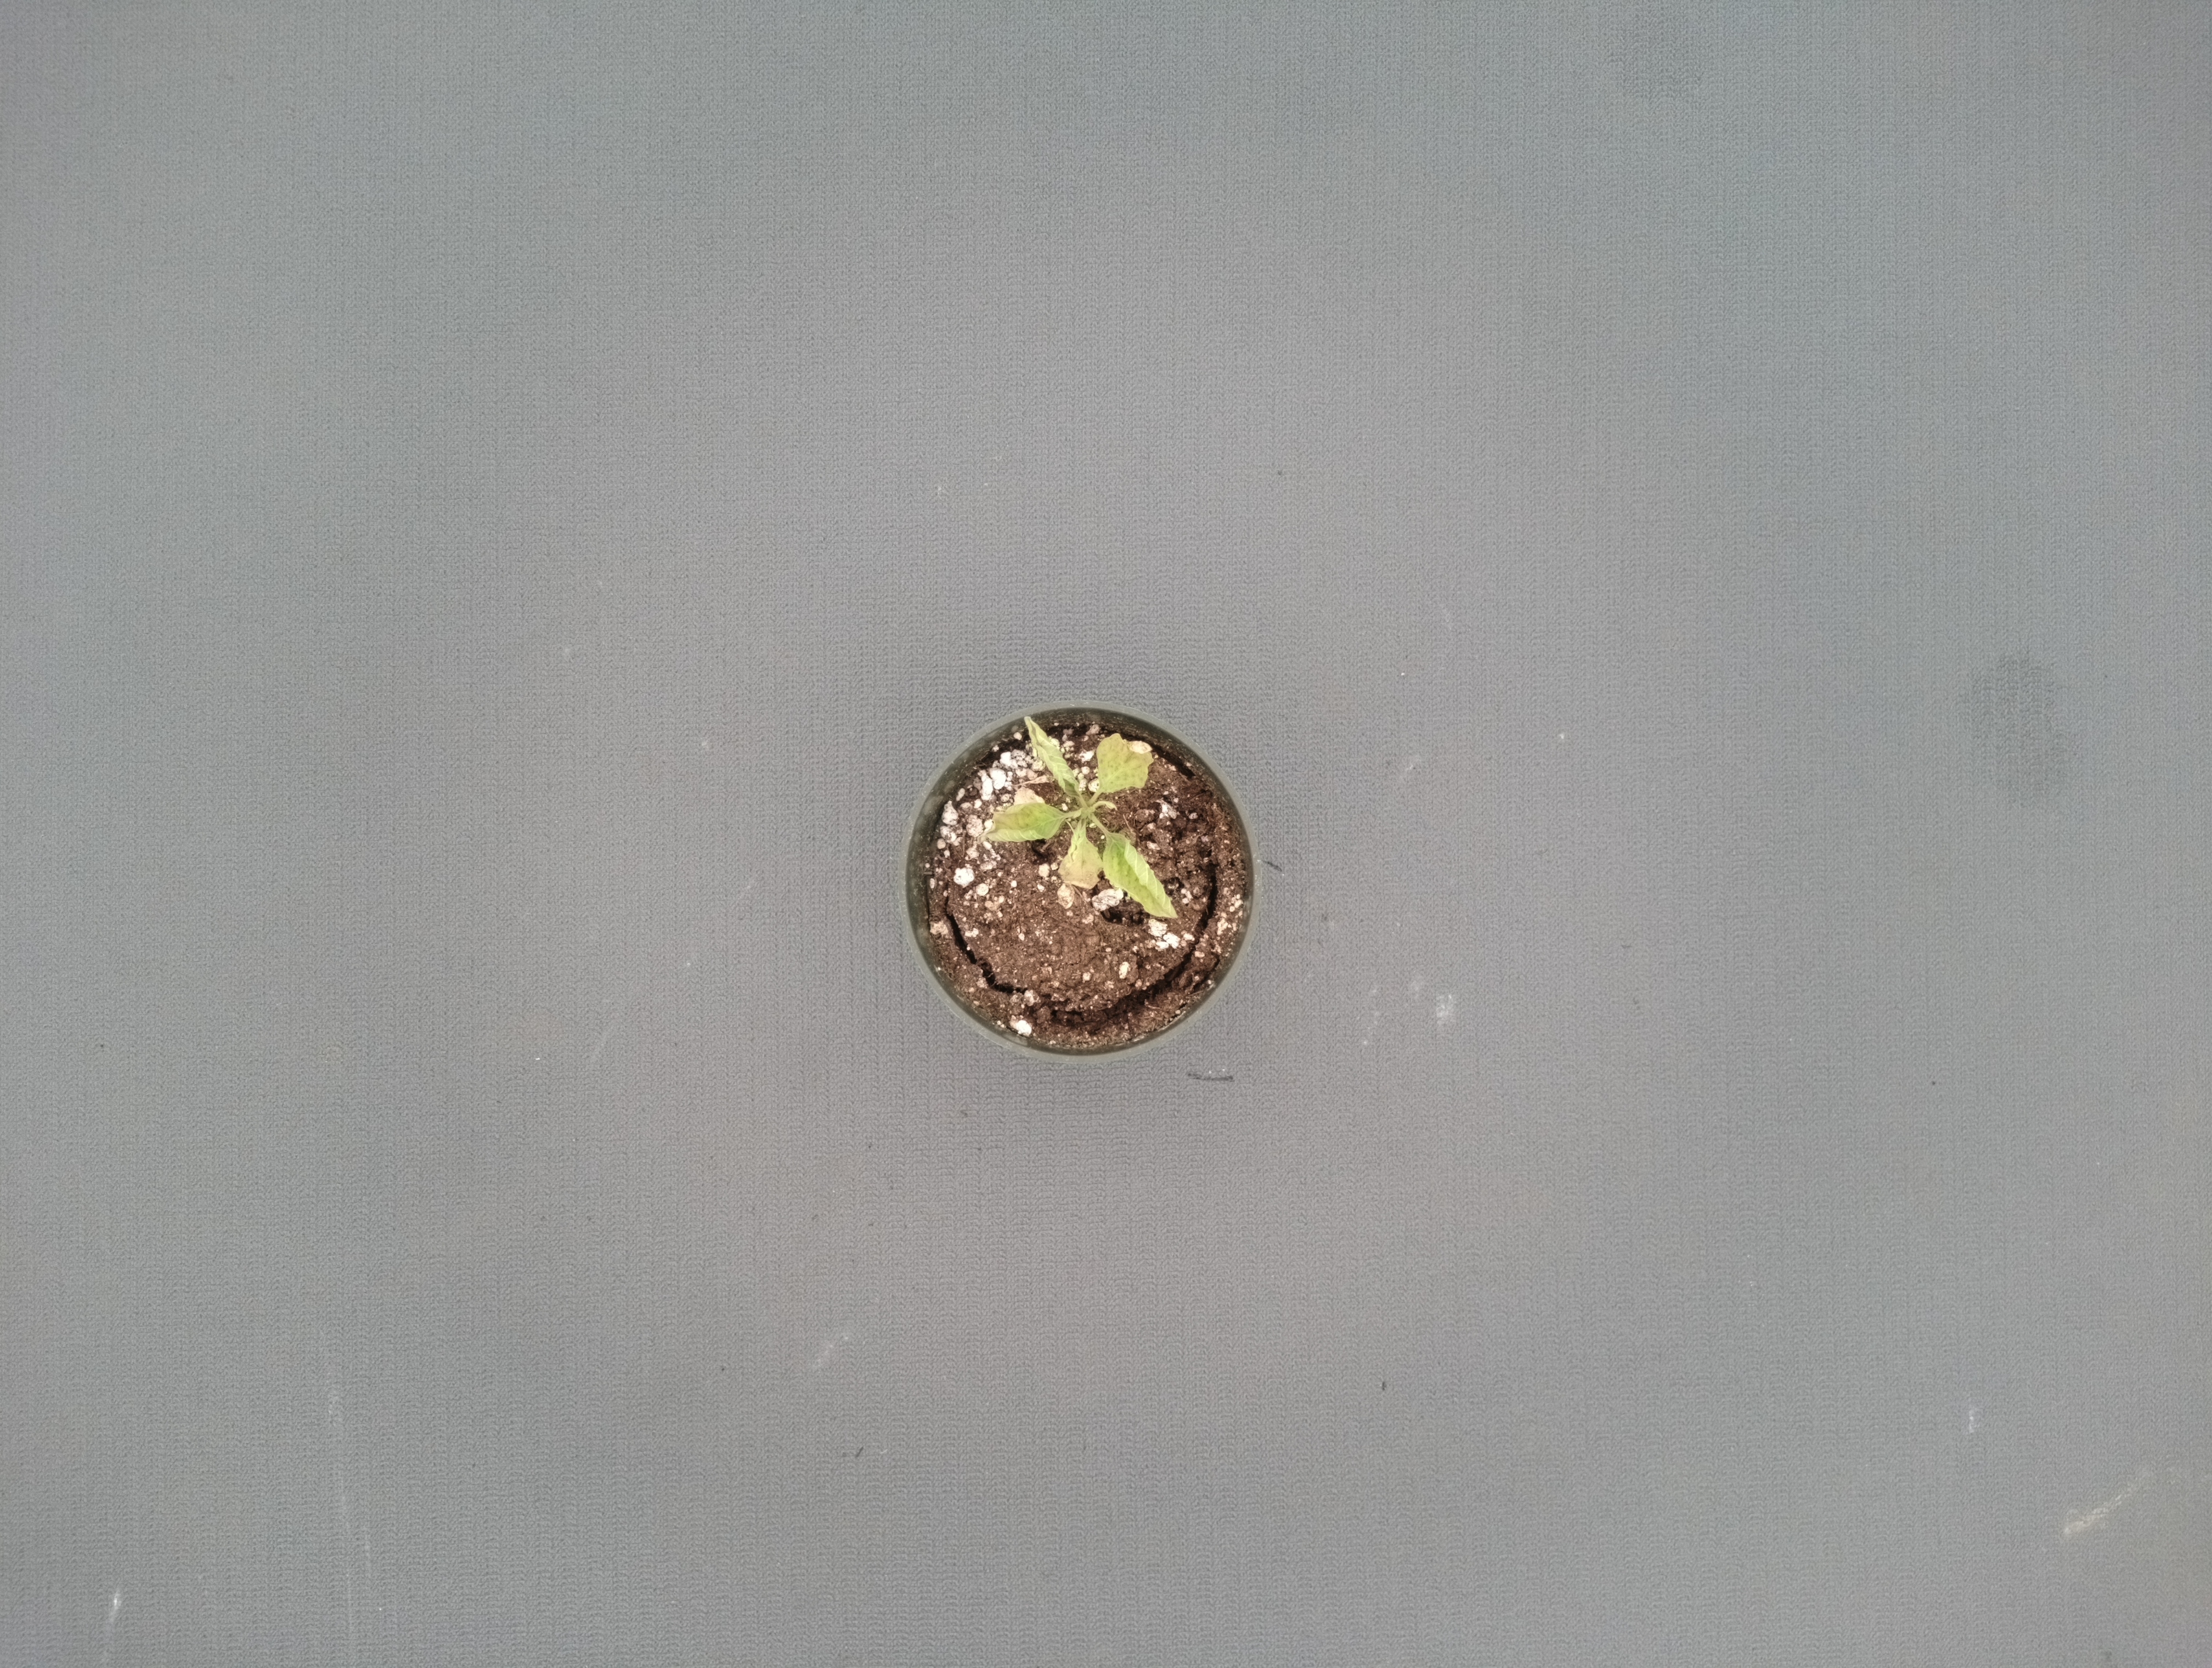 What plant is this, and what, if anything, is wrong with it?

waterhemp, chlorosis only
